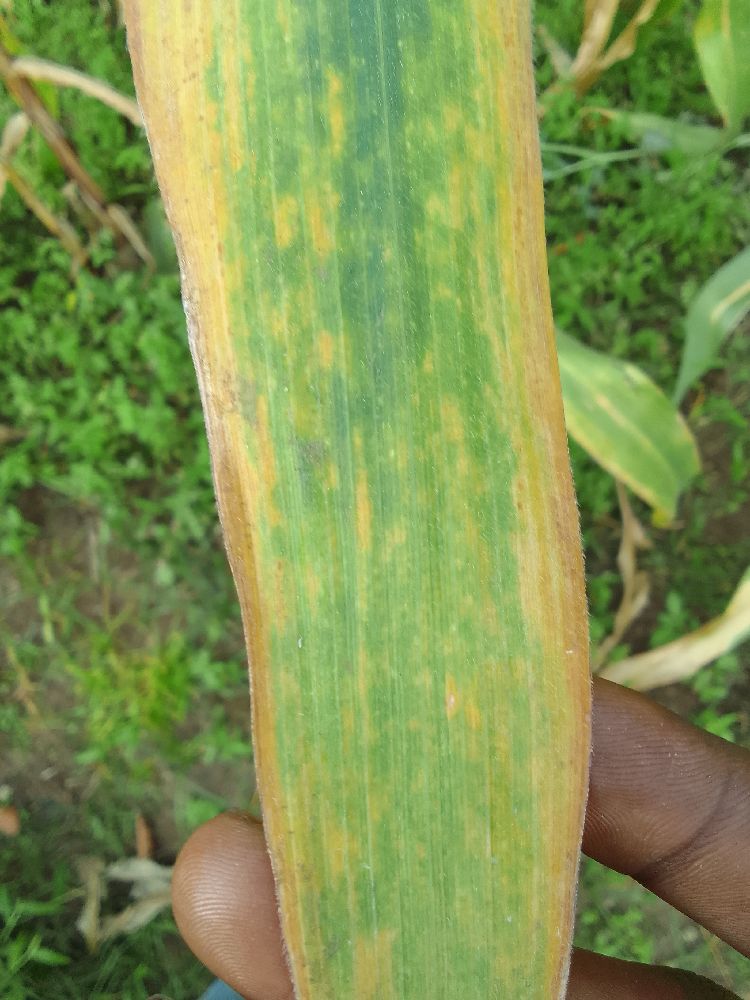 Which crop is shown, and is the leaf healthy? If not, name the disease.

maize, maize lethal necrosis
